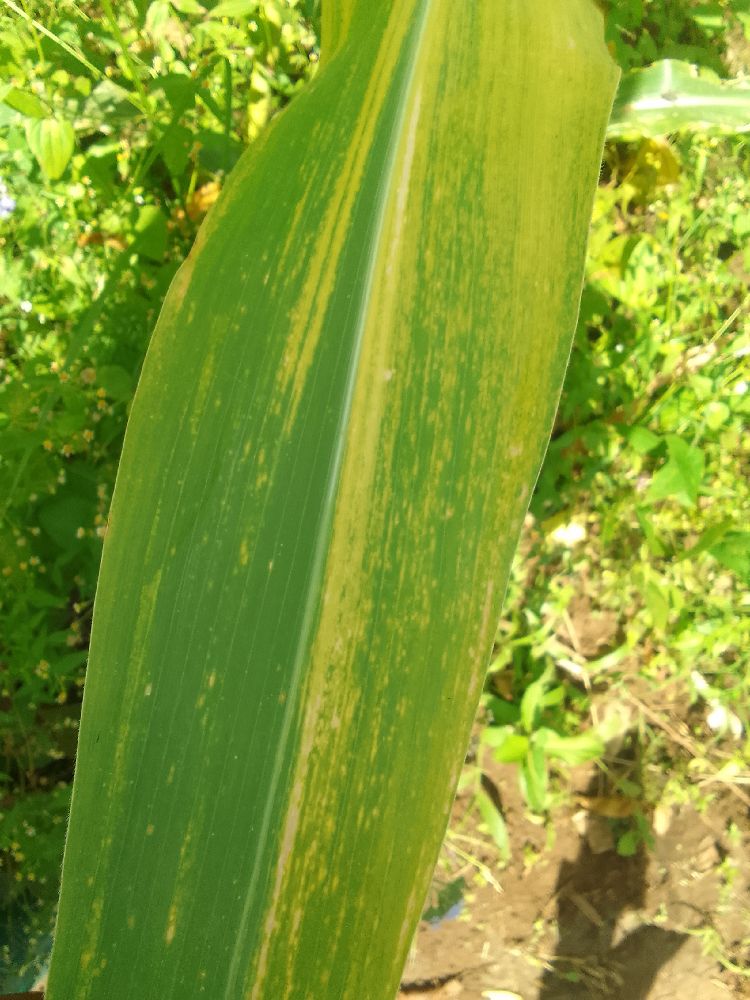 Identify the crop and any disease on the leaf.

maize, maize lethal necrosis
